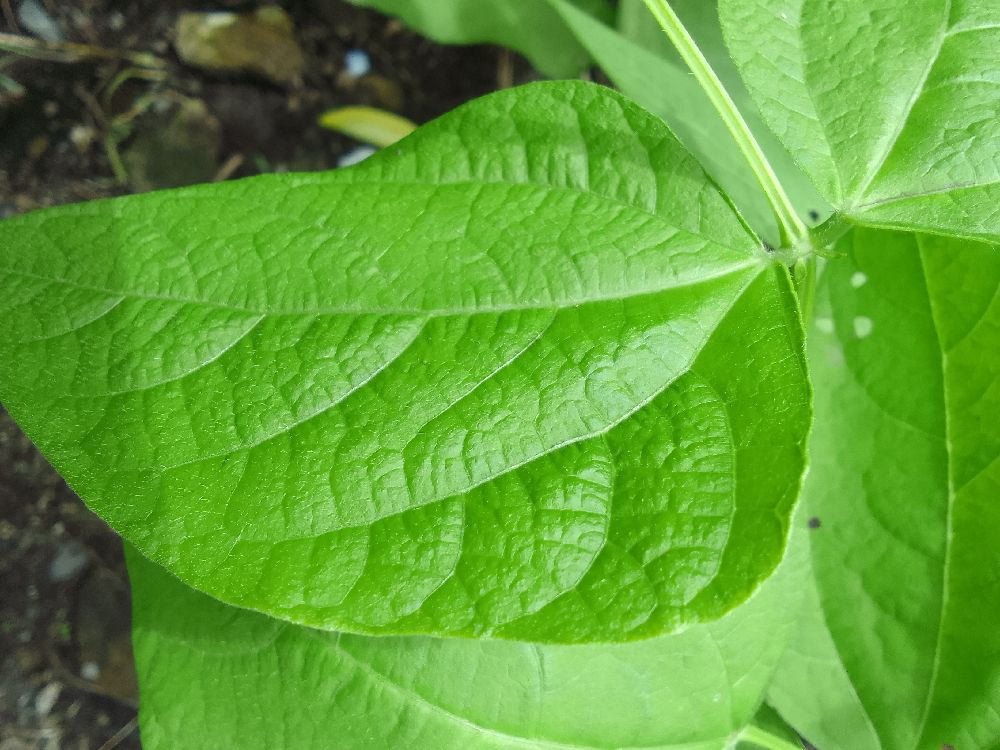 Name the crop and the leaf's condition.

common bean, healthy
